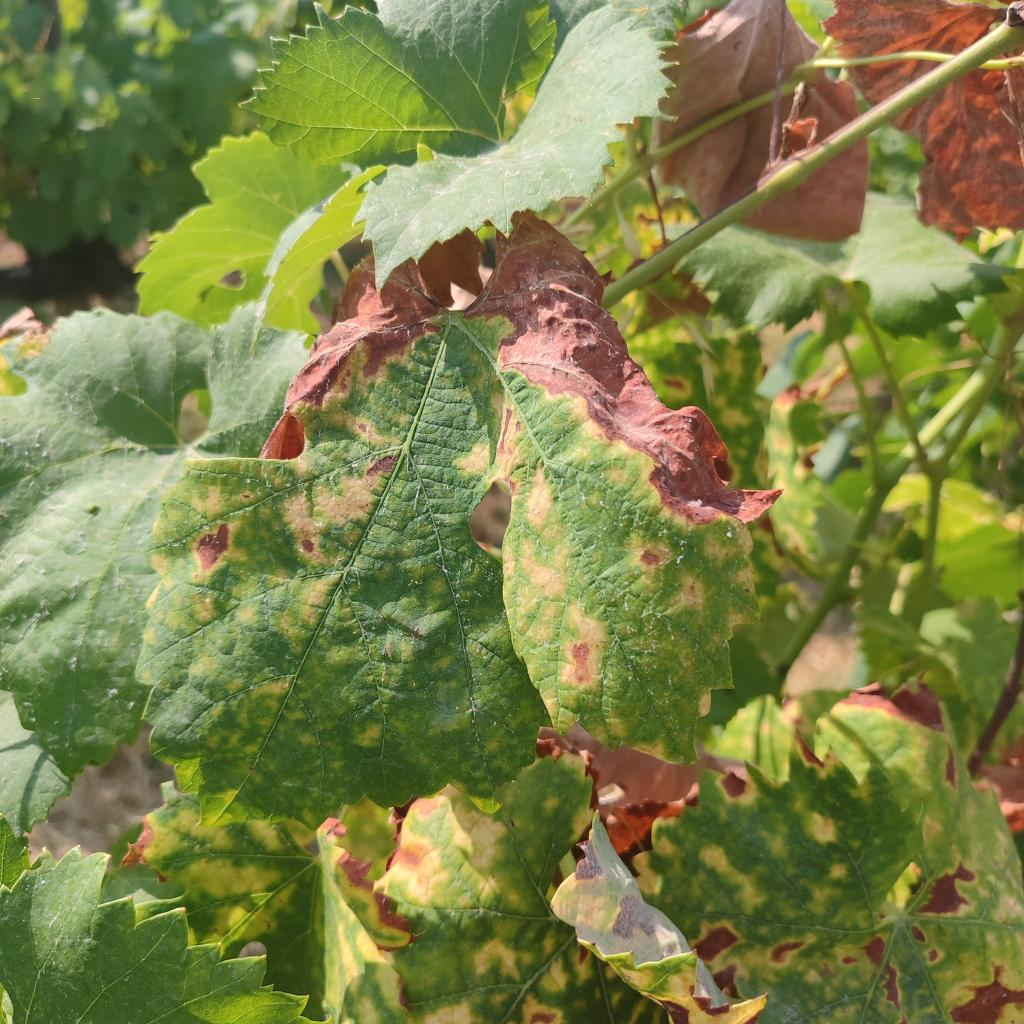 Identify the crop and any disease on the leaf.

grapevine, esca complex
